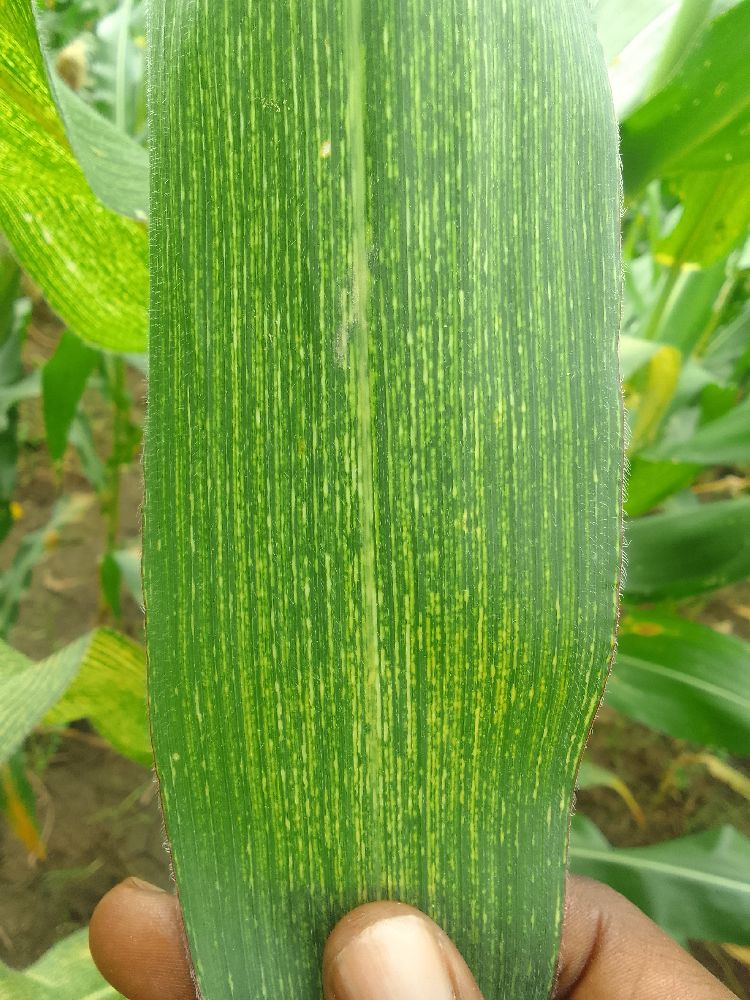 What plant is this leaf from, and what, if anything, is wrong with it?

maize, maize streak virus
